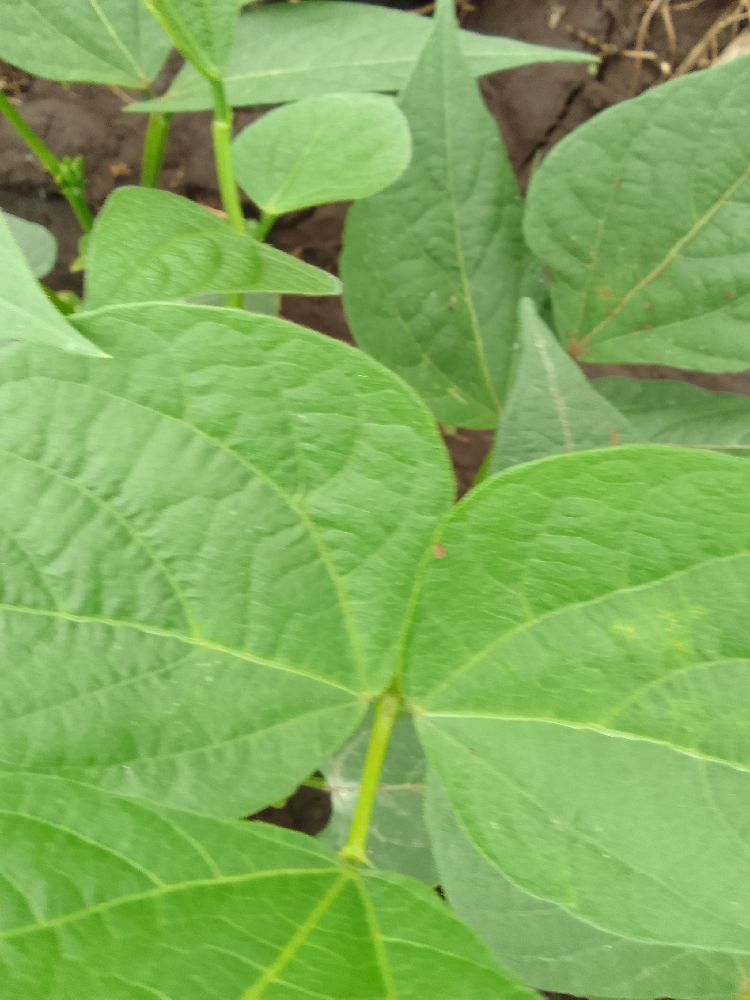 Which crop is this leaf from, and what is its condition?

common bean, healthy
